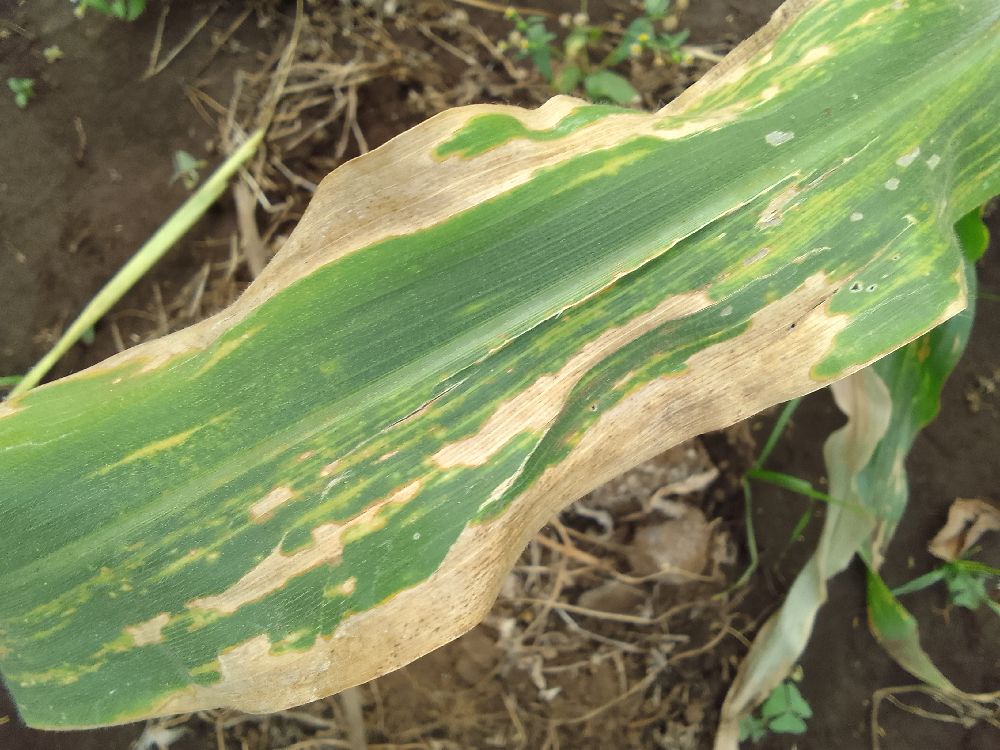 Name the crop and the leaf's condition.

maize, maize lethal necrosis
